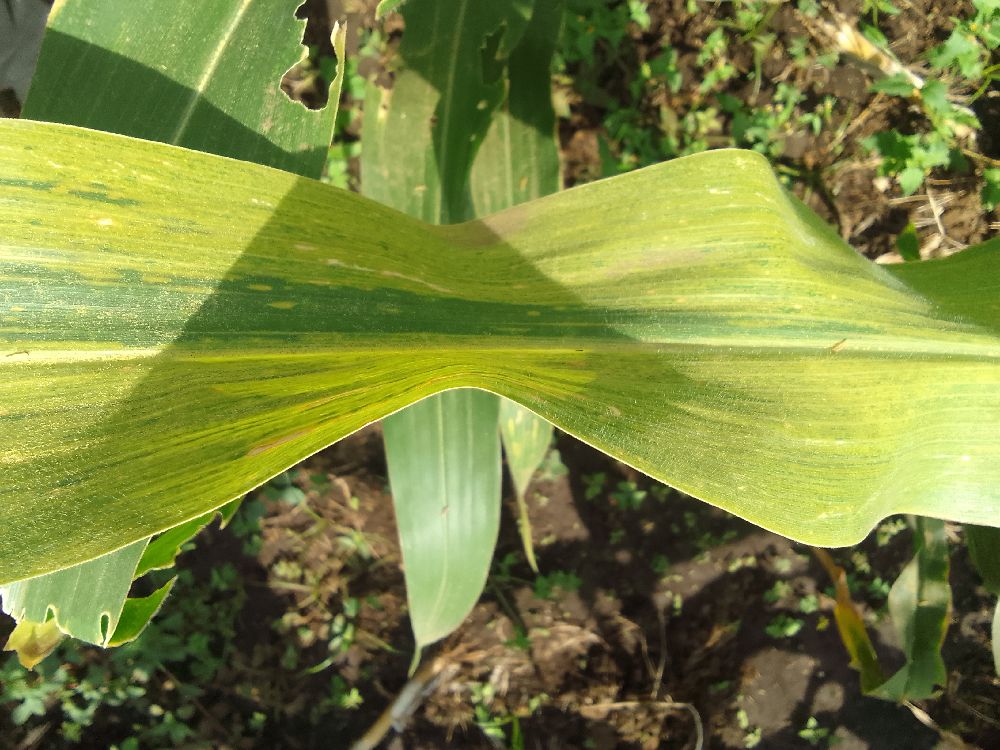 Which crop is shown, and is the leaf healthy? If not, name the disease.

maize, maize lethal necrosis
